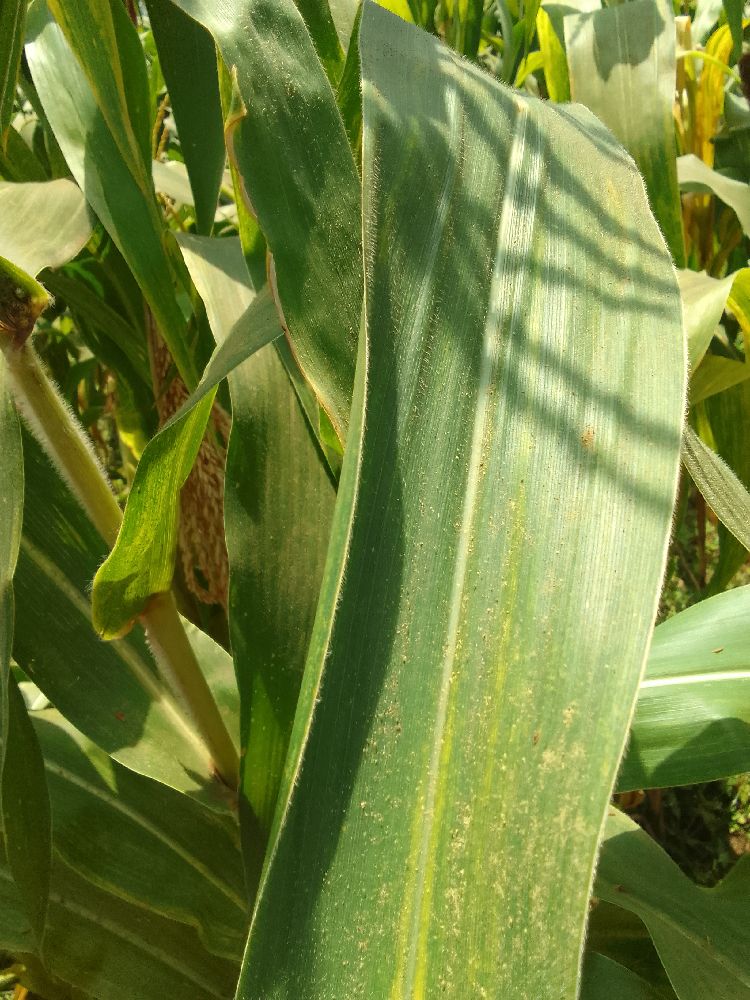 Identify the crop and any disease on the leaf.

maize, maize lethal necrosis
